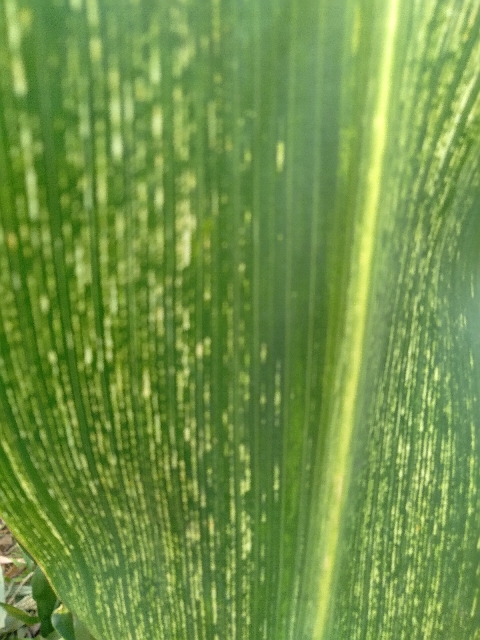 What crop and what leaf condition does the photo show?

maize, maize streak virus
